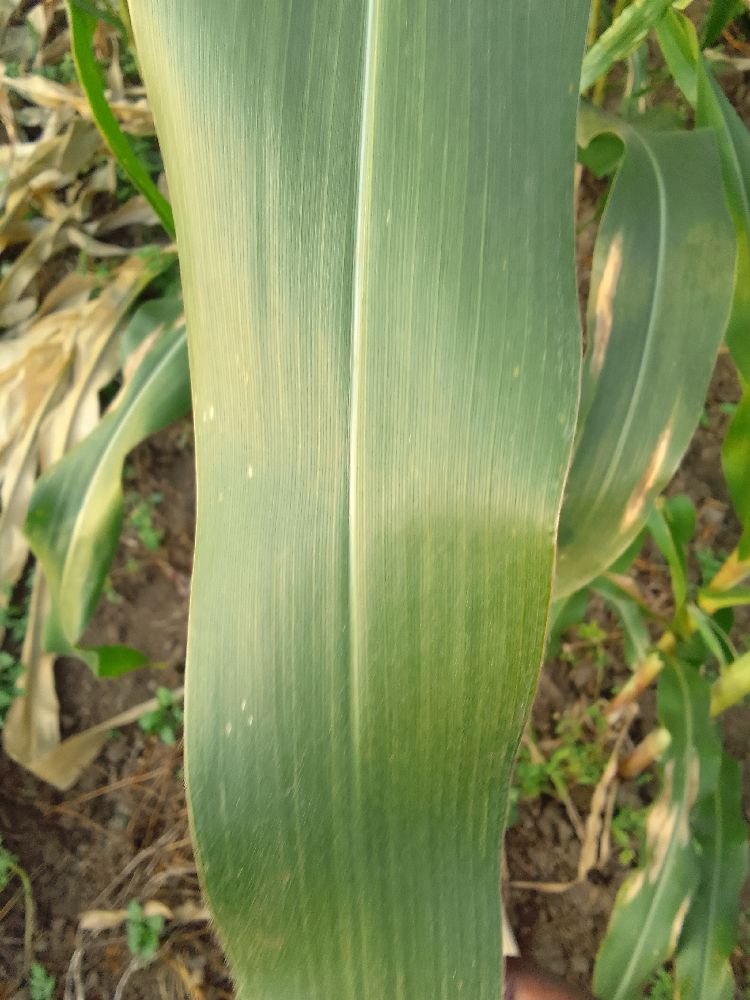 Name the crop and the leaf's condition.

maize, healthy
